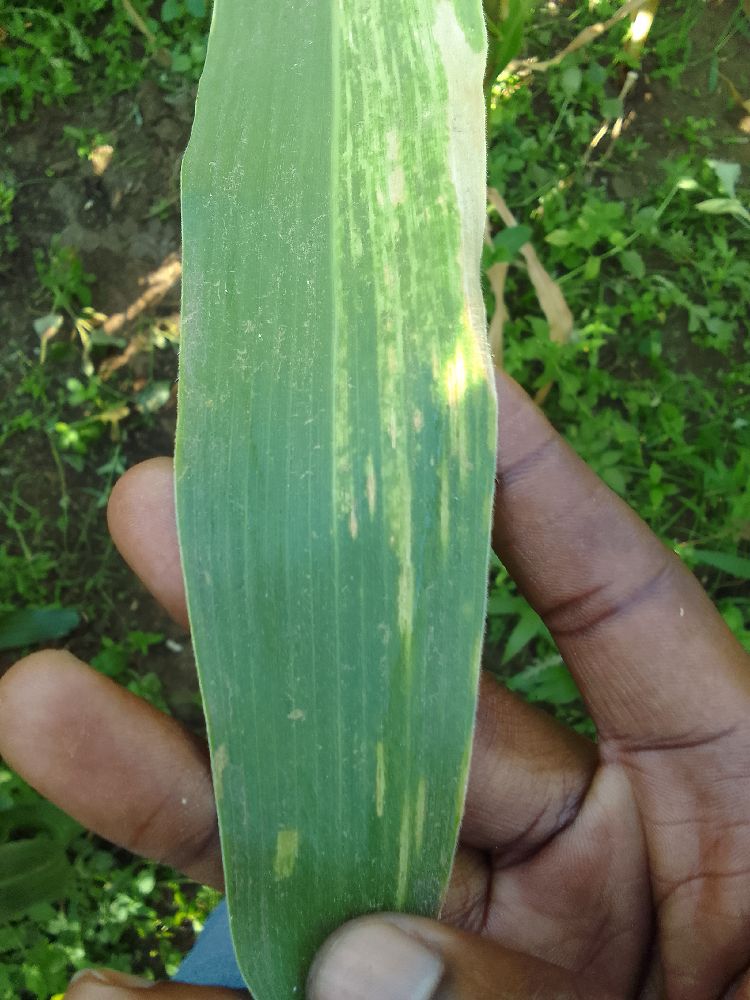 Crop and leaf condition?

maize, maize lethal necrosis
